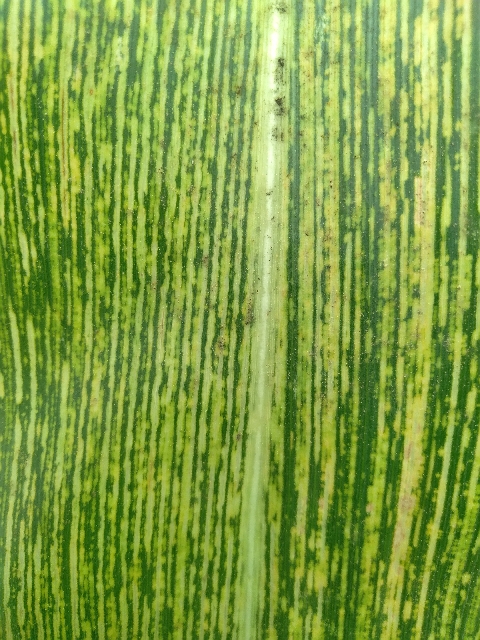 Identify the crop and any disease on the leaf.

maize, maize streak virus
